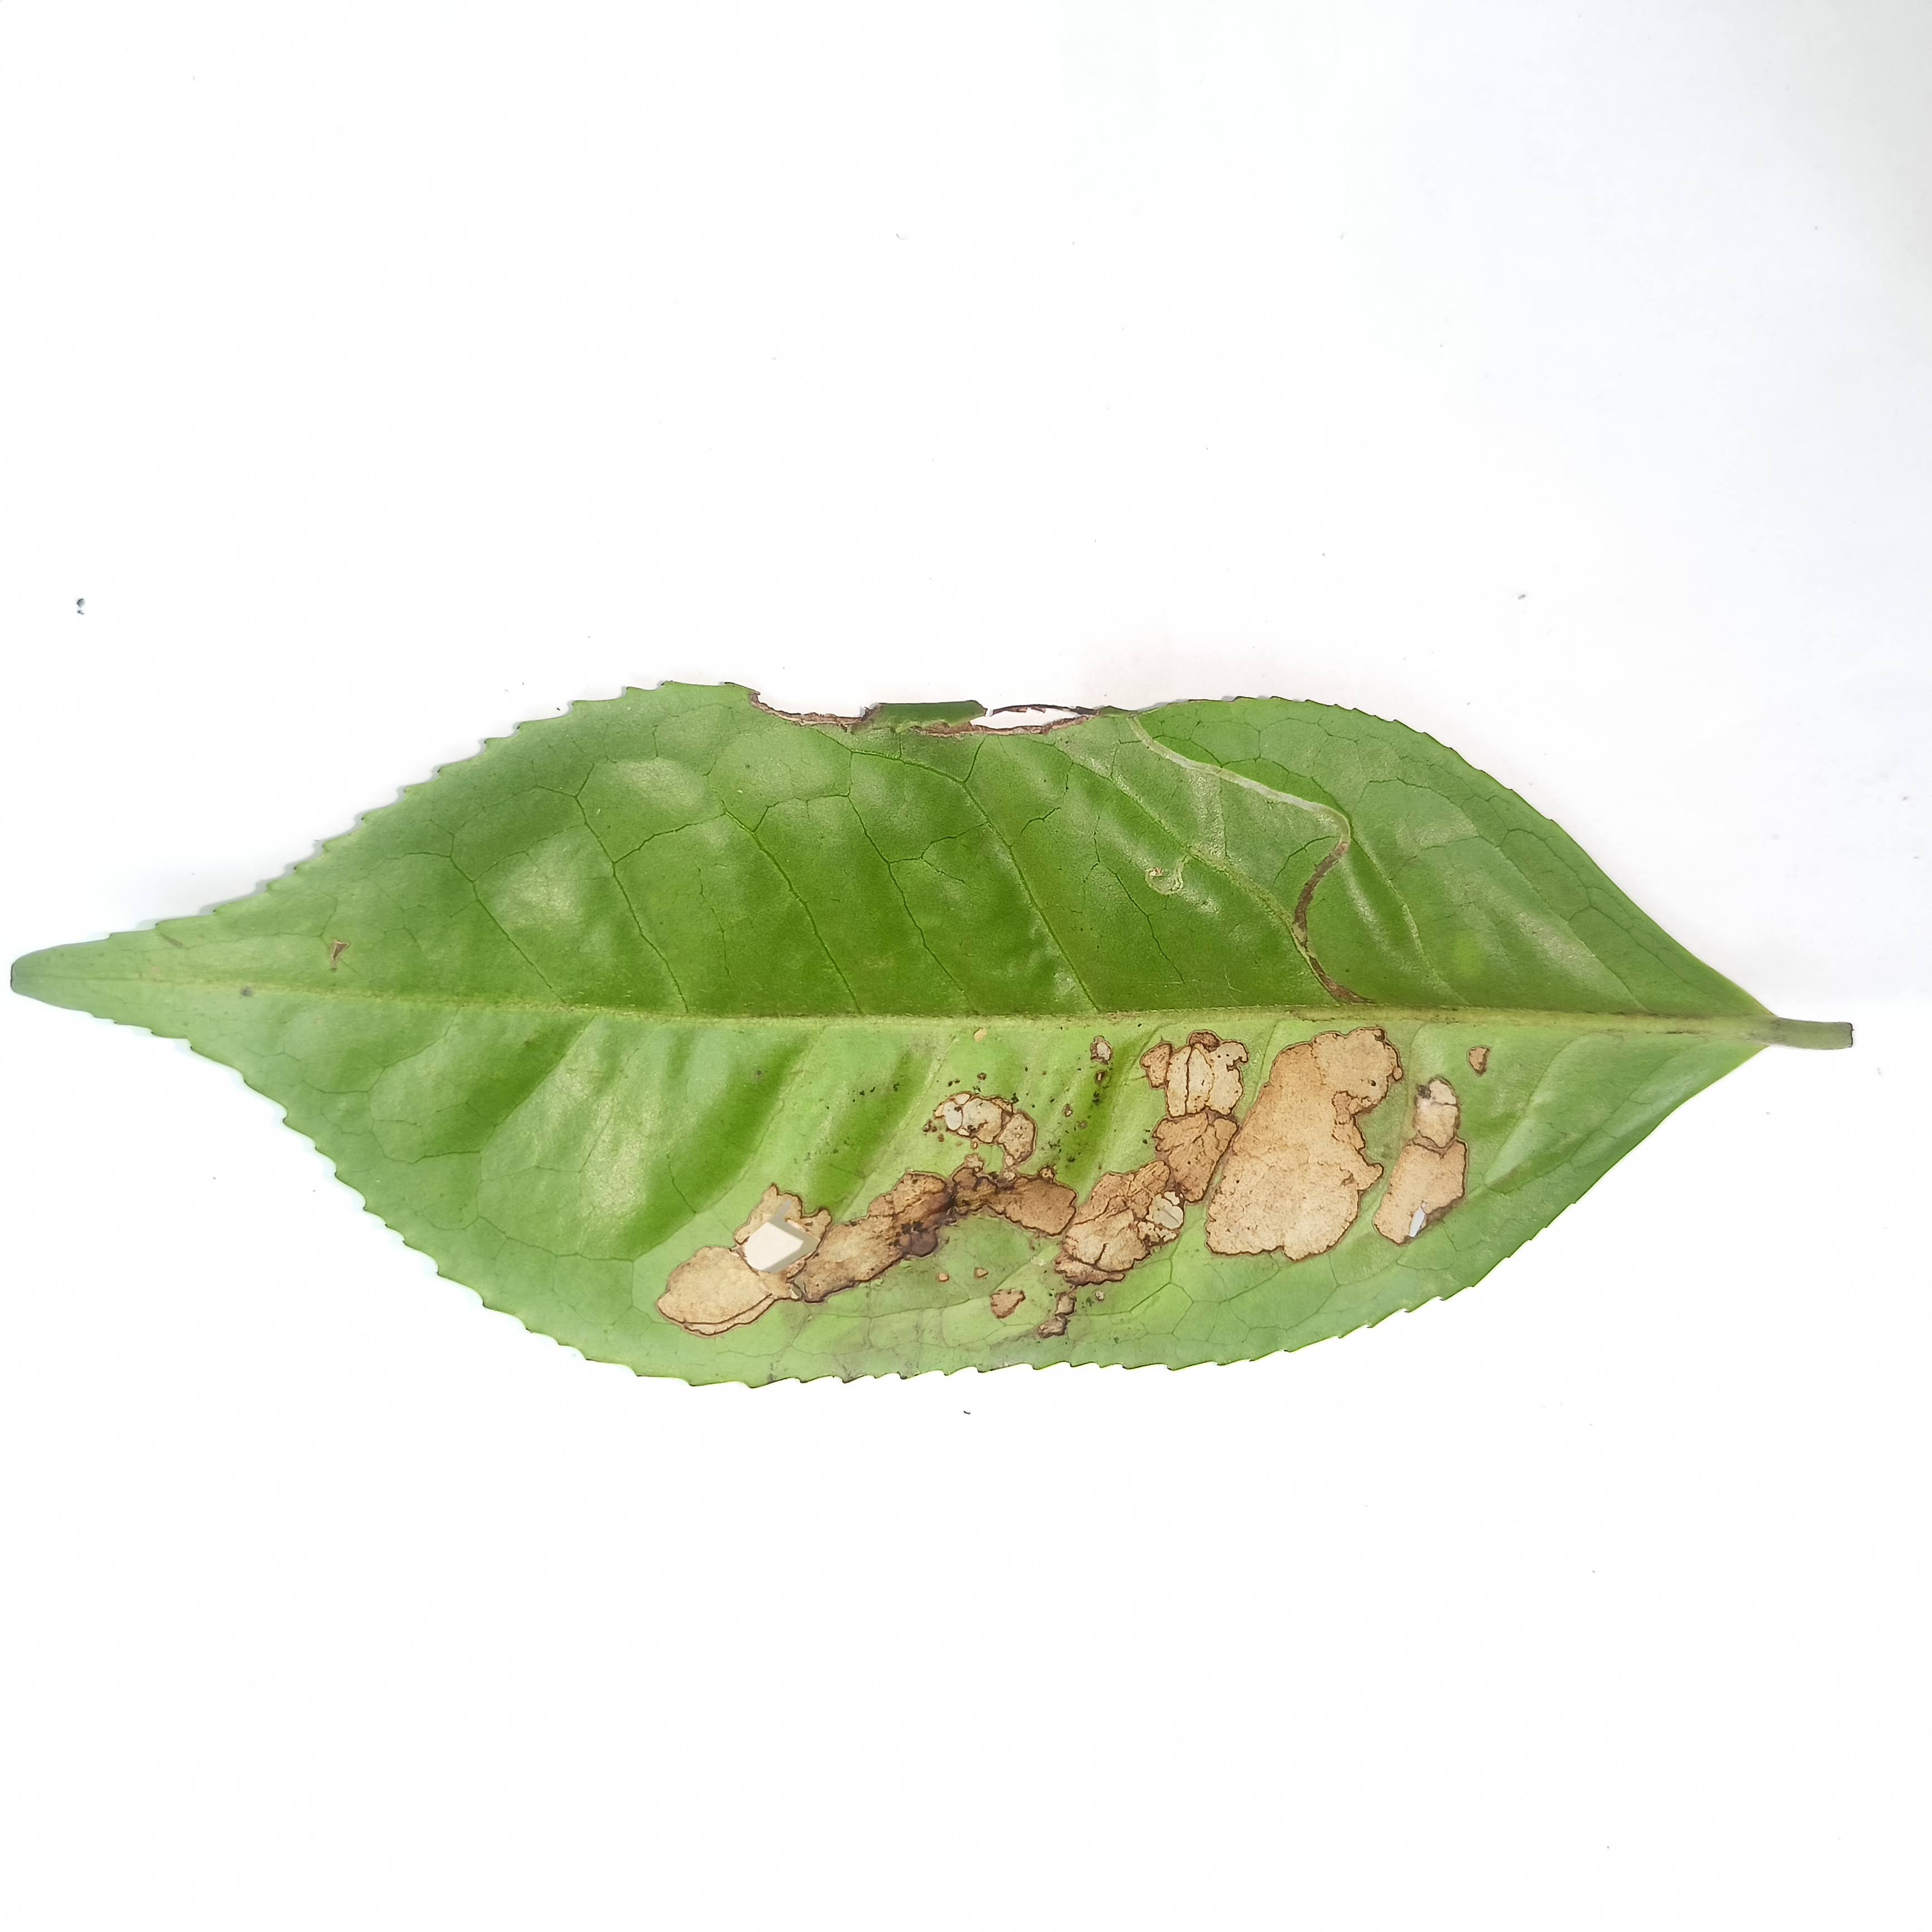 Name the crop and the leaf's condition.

tea, brown blight
